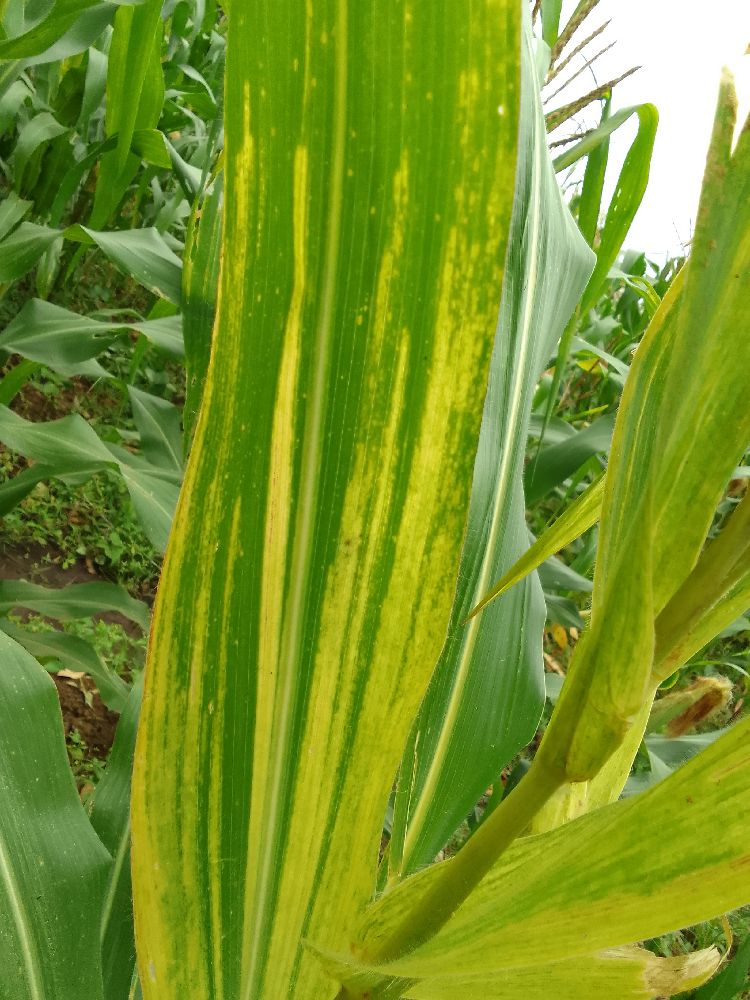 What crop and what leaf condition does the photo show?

maize, maize lethal necrosis
